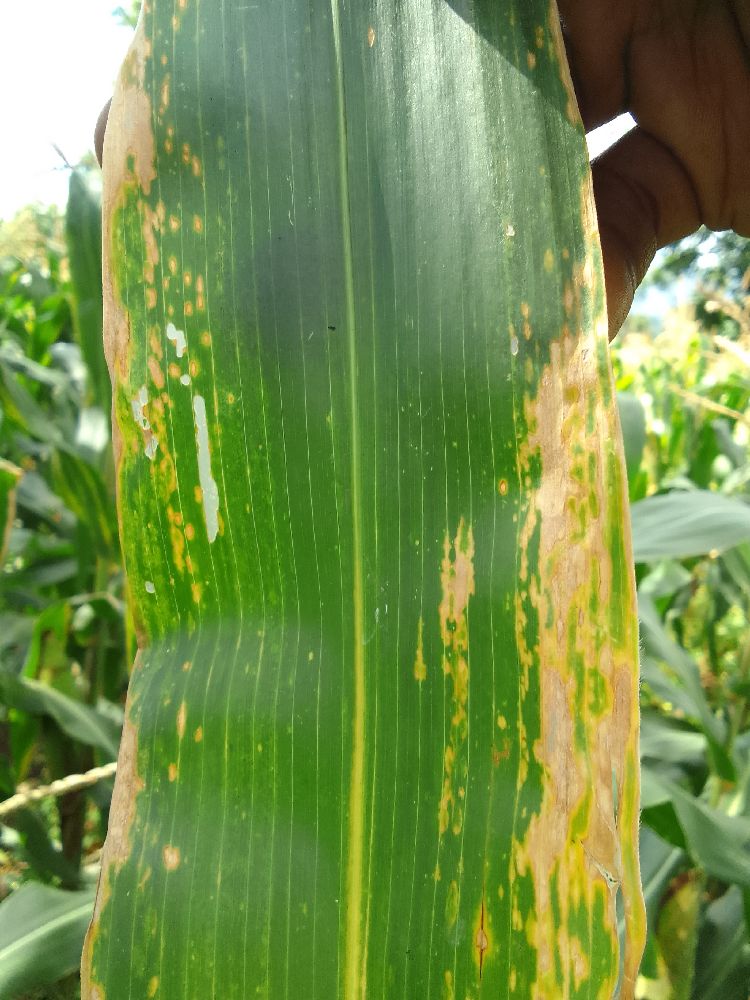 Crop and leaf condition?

maize, maize lethal necrosis
